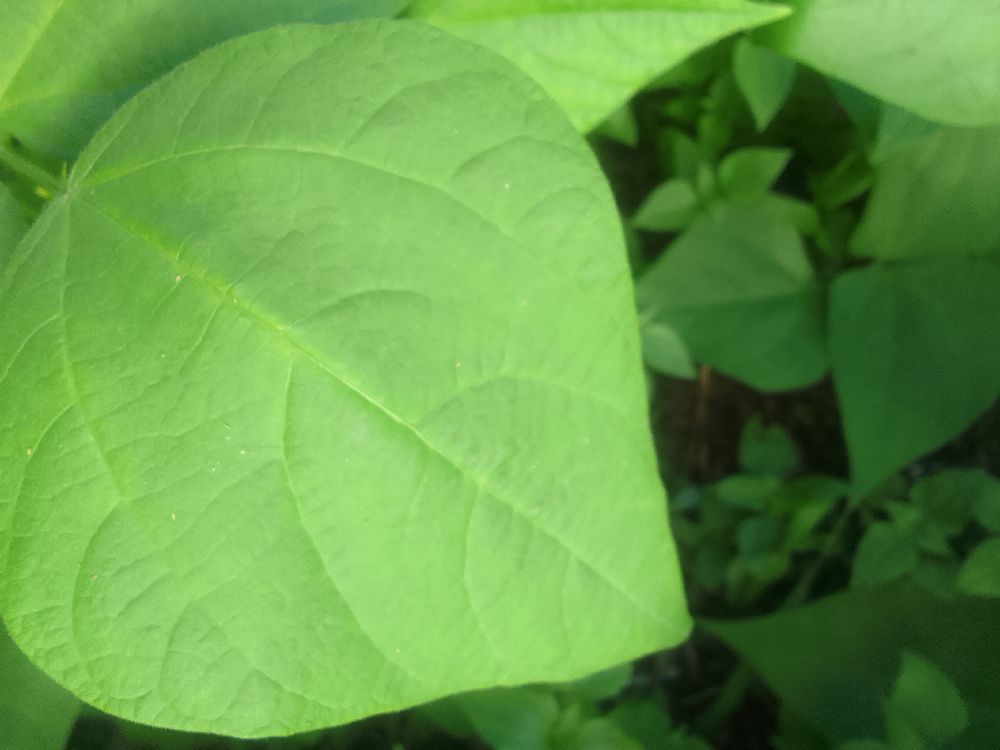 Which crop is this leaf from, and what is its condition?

common bean, healthy
